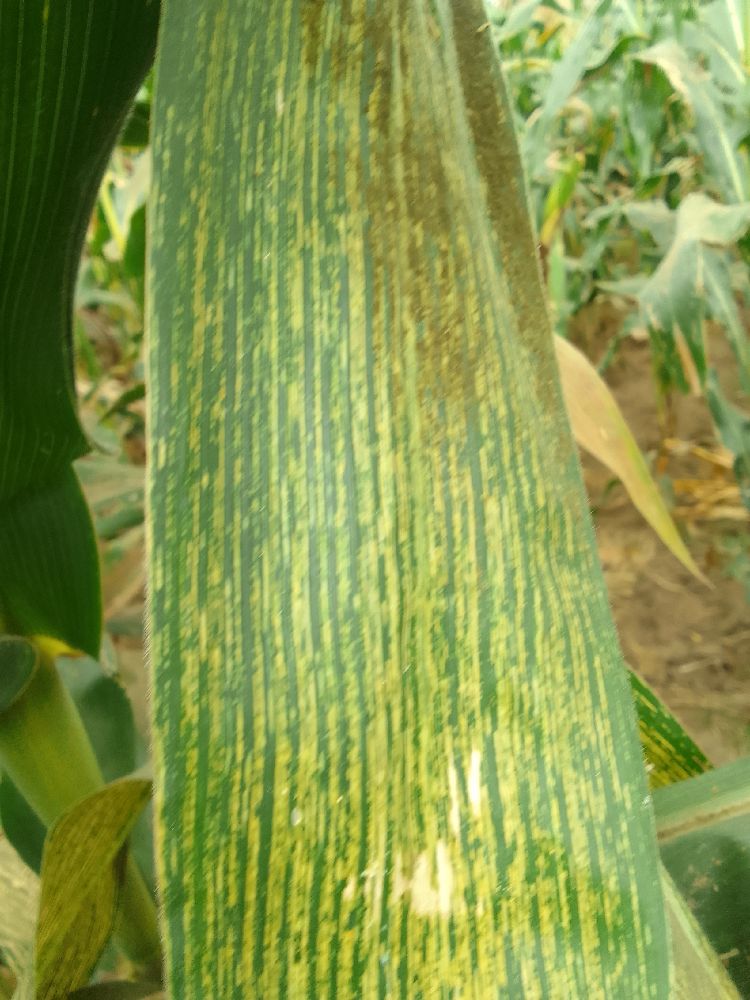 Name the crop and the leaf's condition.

maize, maize streak virus
